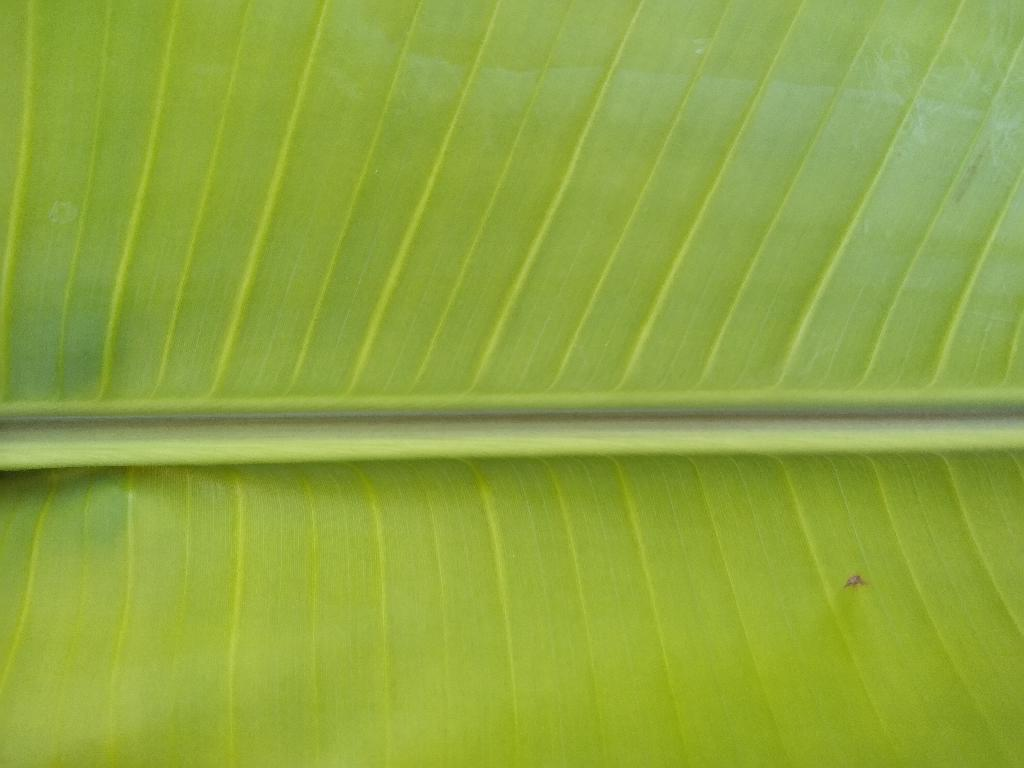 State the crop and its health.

banana, healthy
